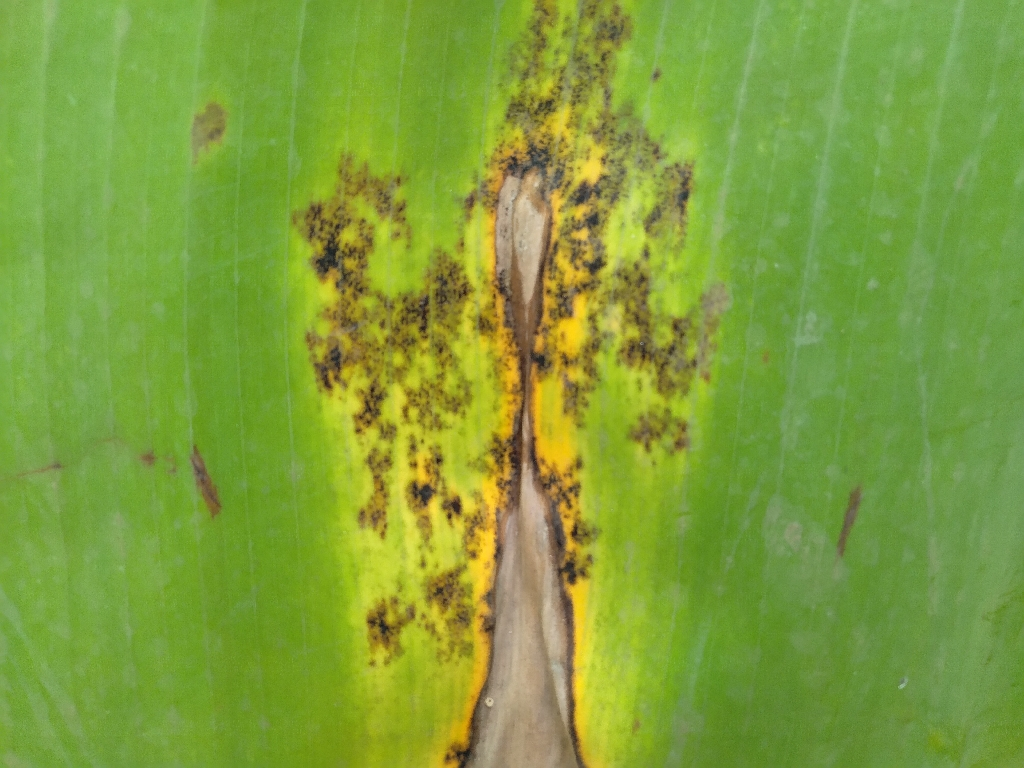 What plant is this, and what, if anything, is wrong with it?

banana, black sigatoka
